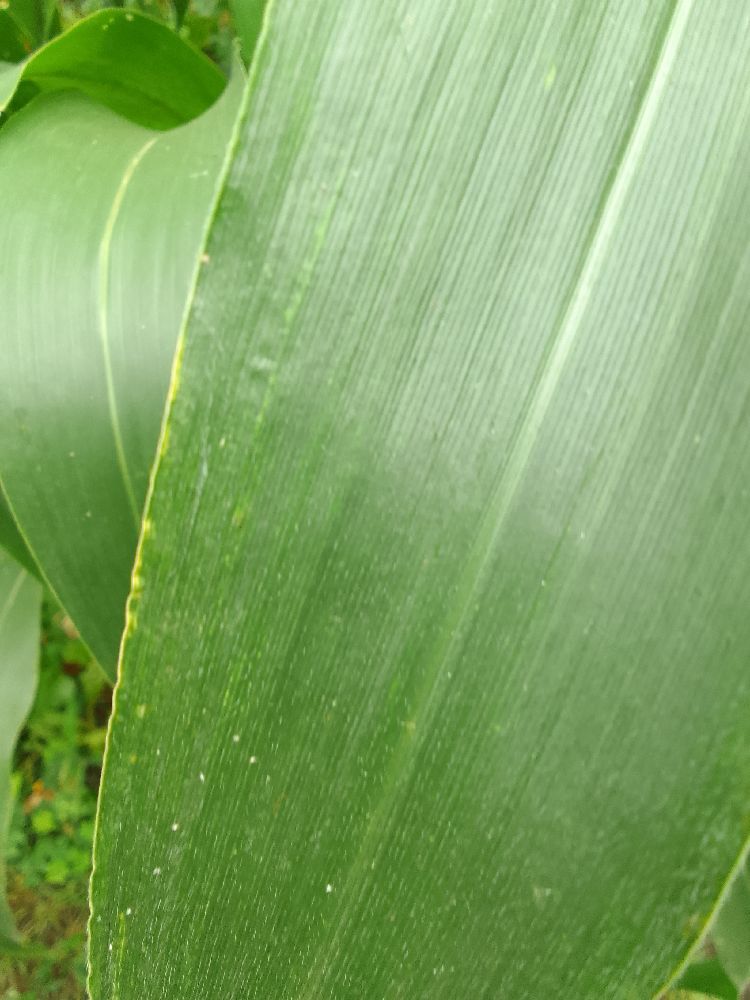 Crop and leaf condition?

maize, healthy
